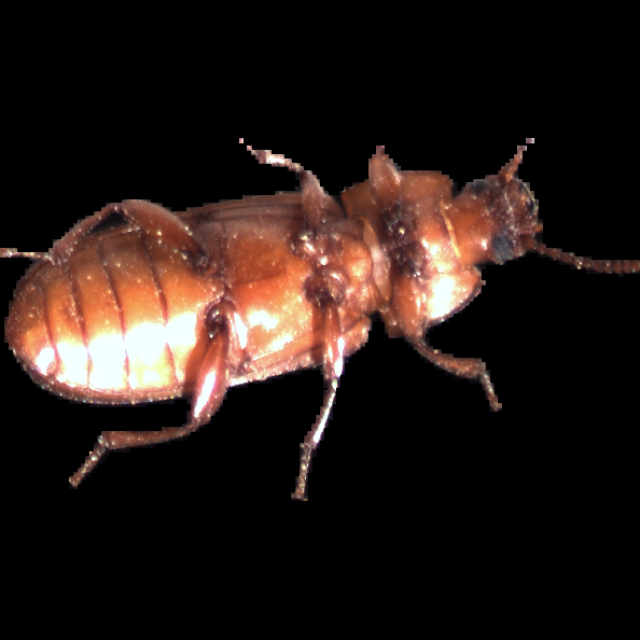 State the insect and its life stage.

mealworm beetle
